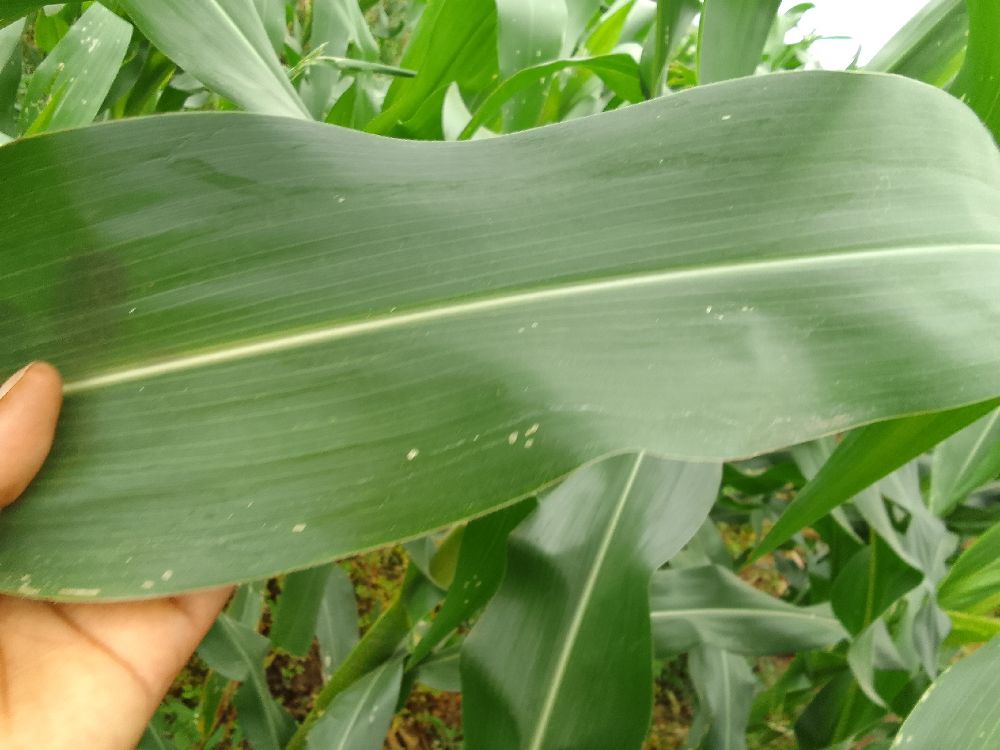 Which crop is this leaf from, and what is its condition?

maize, healthy
